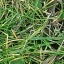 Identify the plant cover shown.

grass
